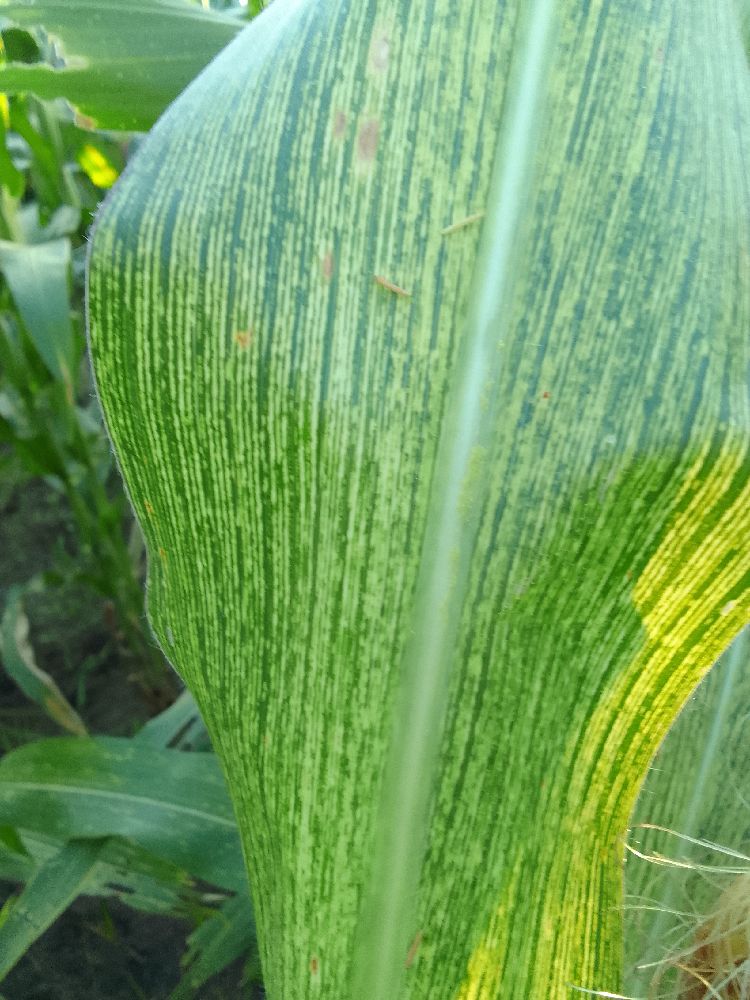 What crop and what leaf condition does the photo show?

maize, maize streak virus
